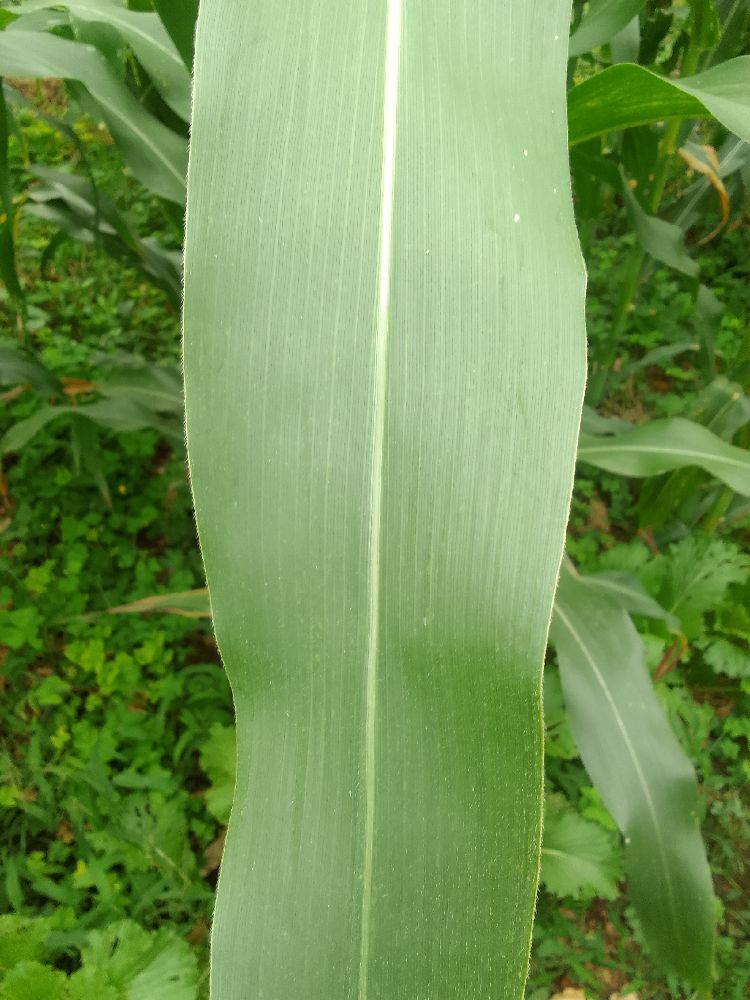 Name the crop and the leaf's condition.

maize, healthy
